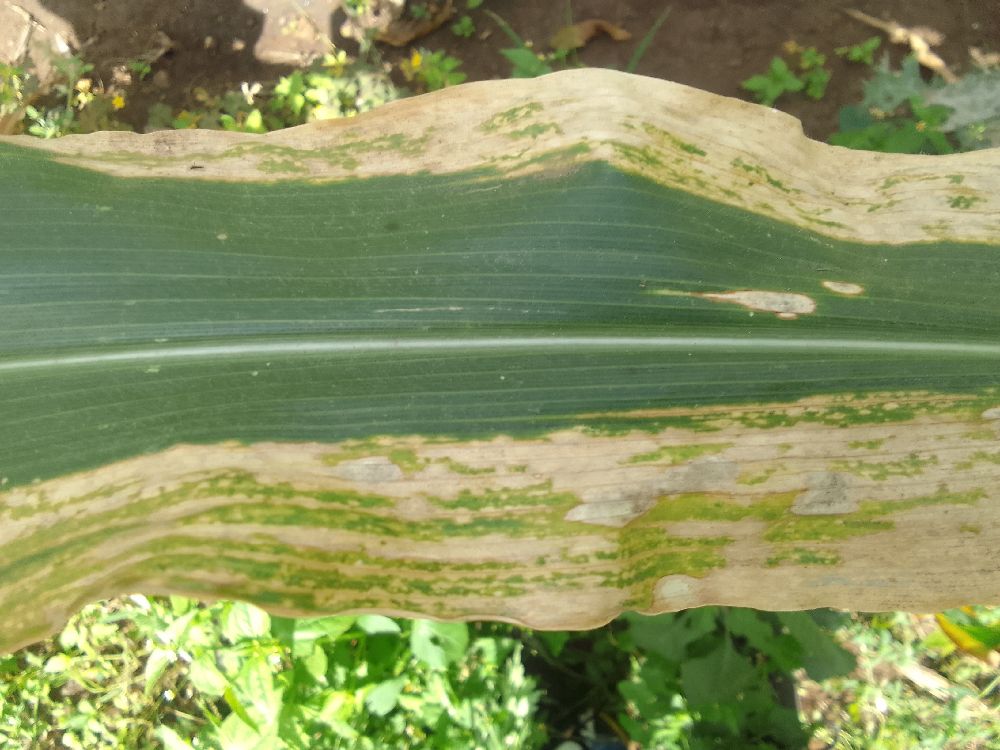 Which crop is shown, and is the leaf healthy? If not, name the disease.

maize, maize lethal necrosis
